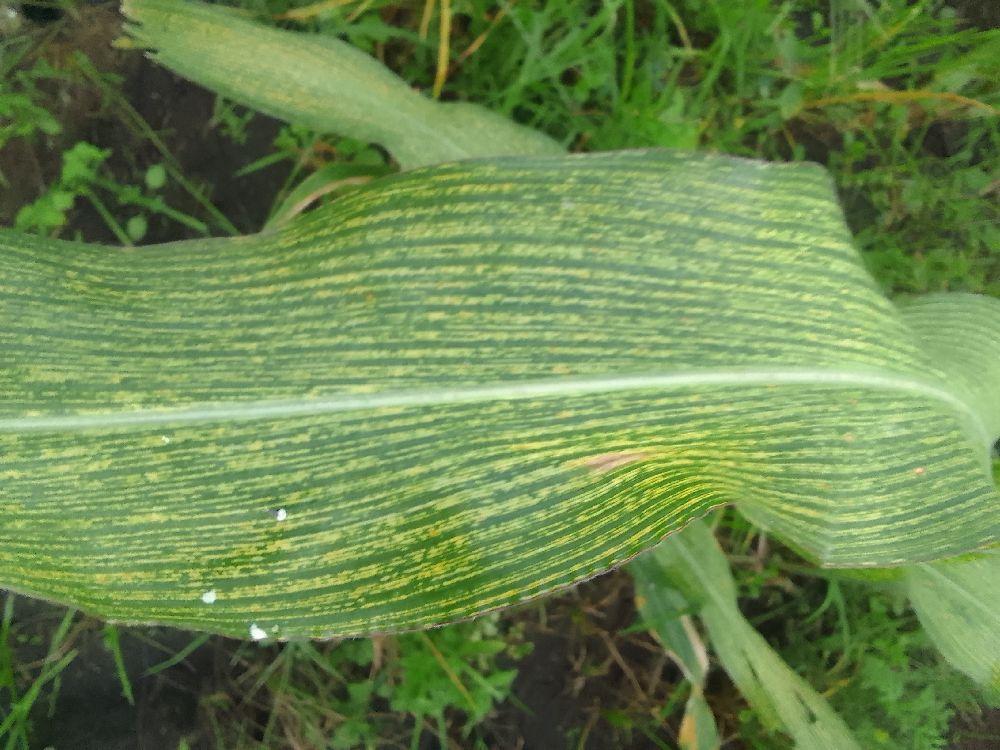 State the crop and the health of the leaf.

maize, maize streak virus
